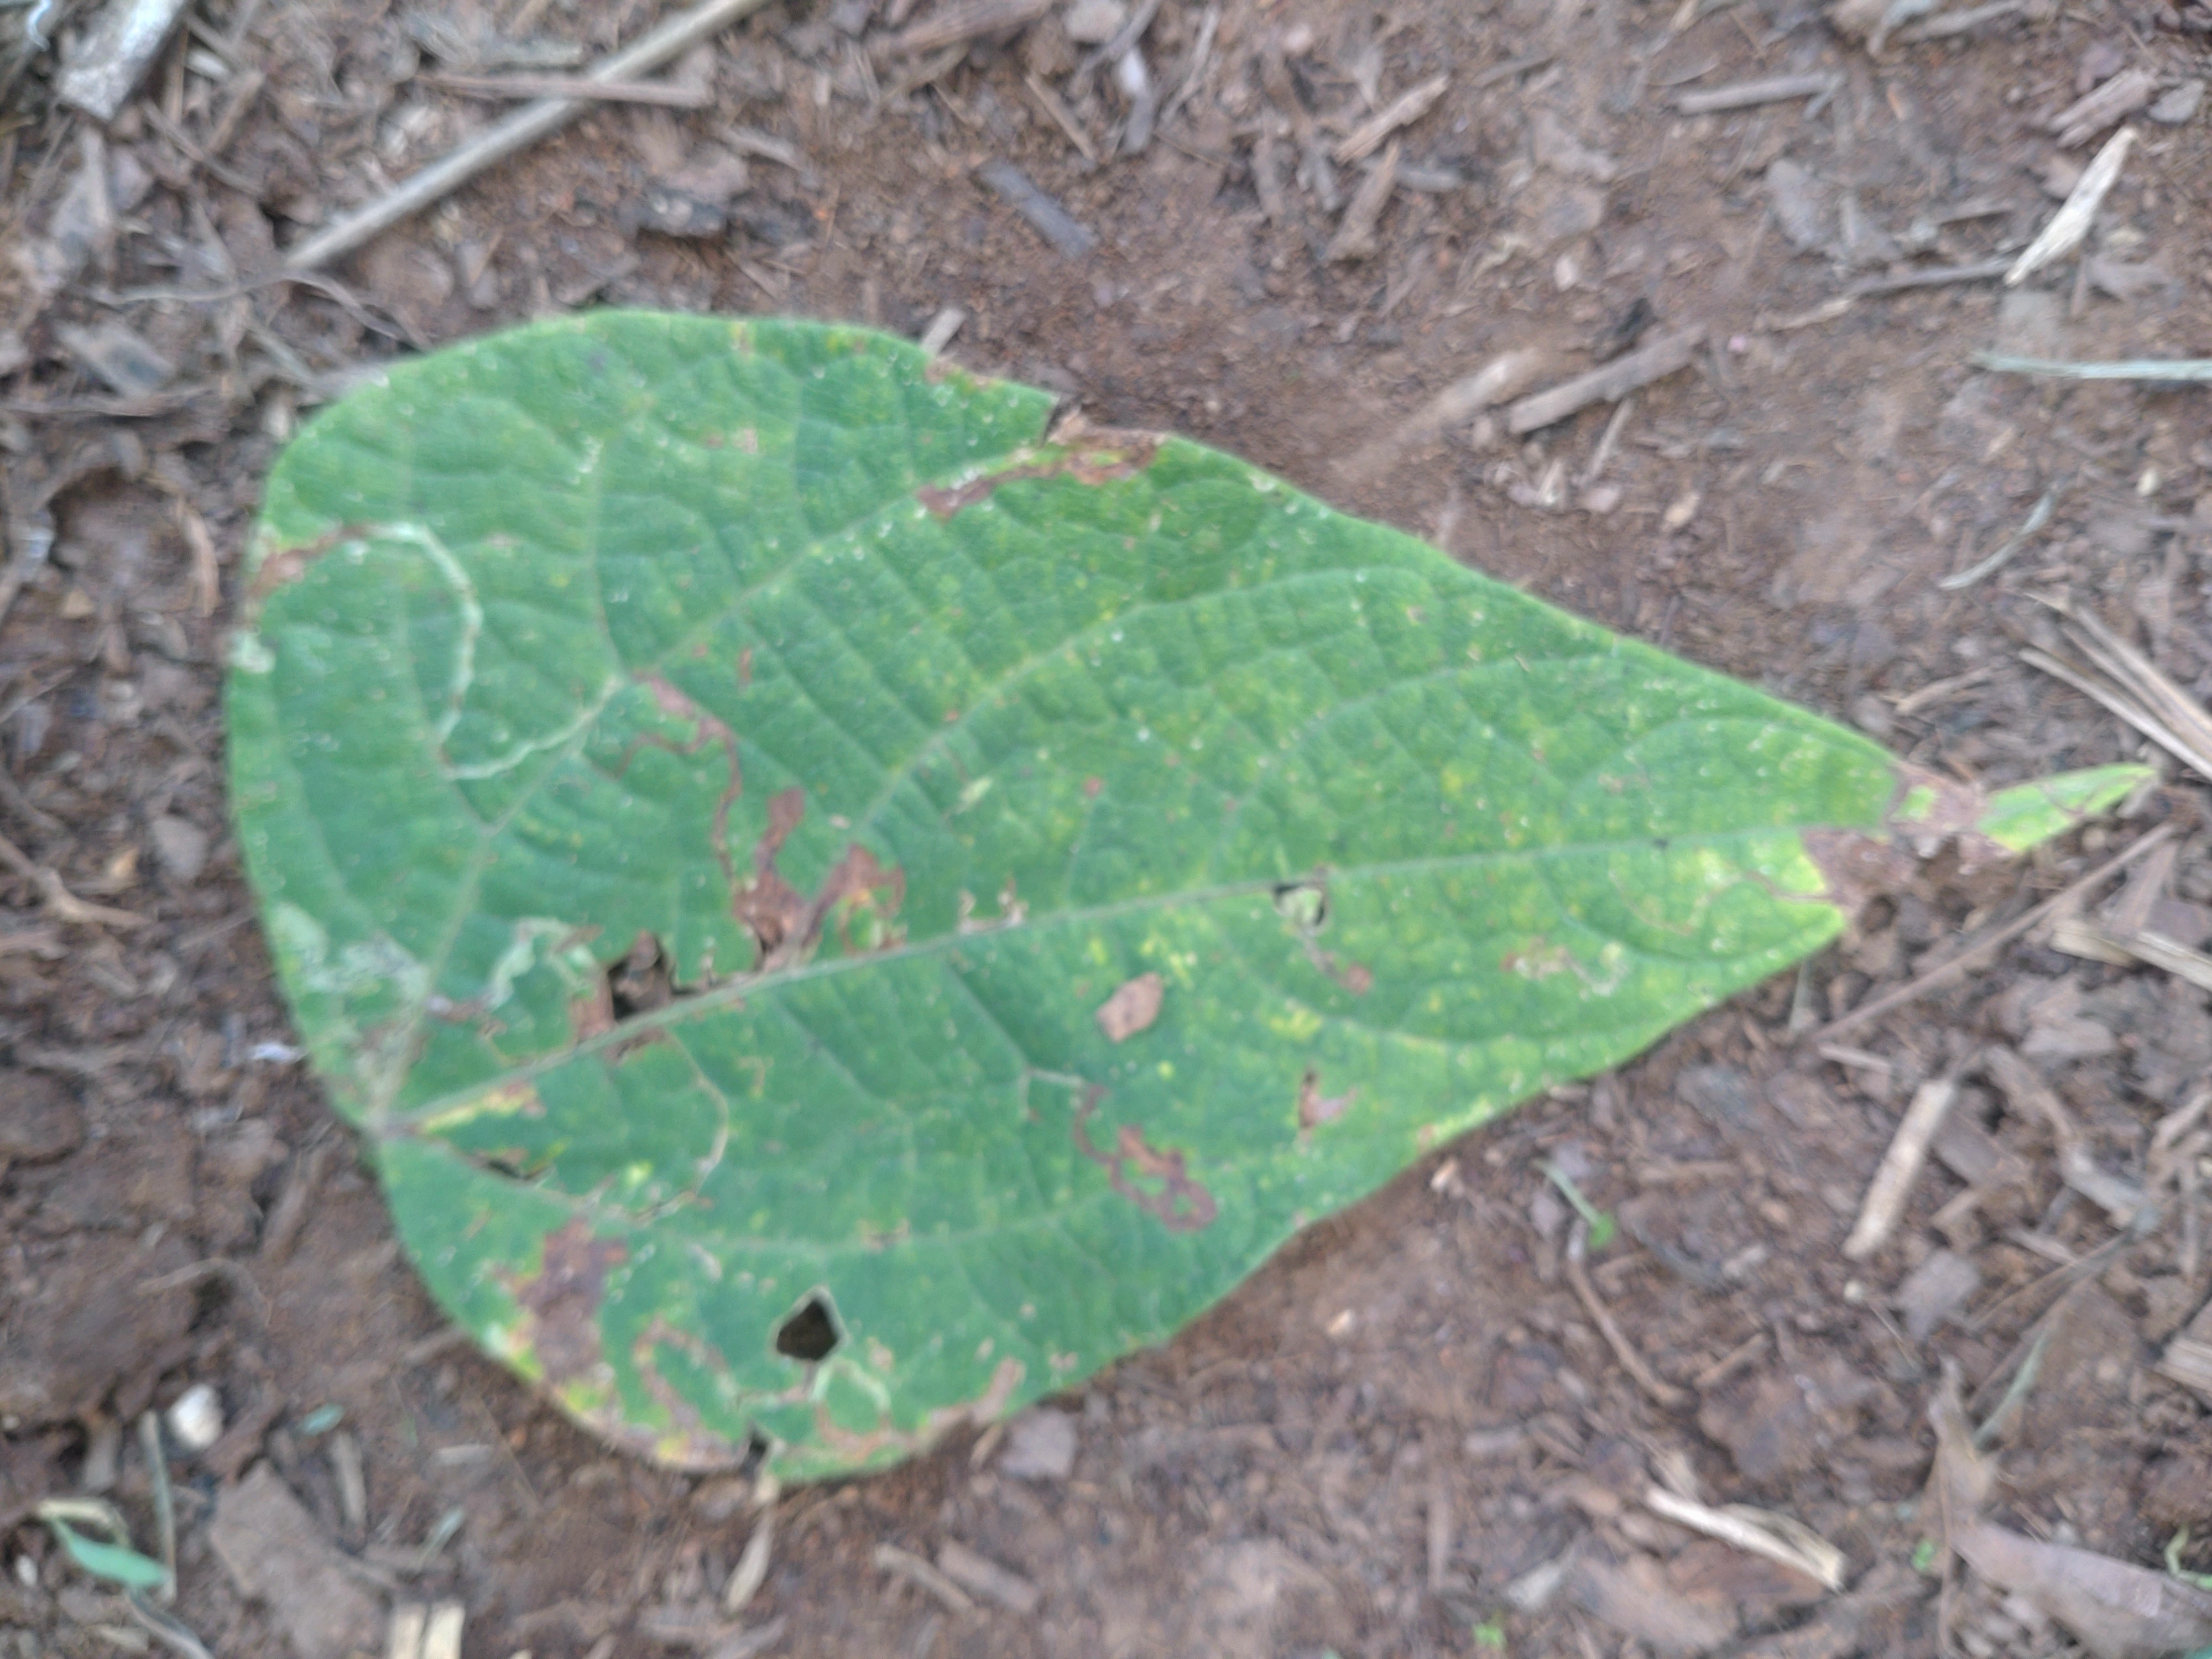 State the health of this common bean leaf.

anthracnose
